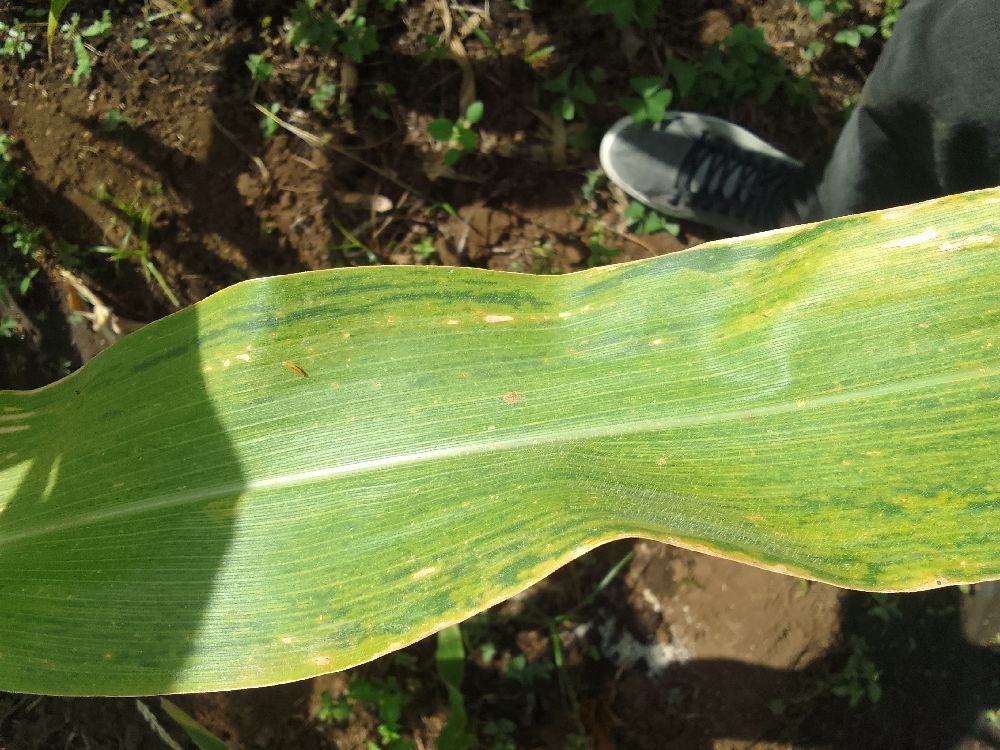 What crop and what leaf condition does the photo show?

maize, maize lethal necrosis
